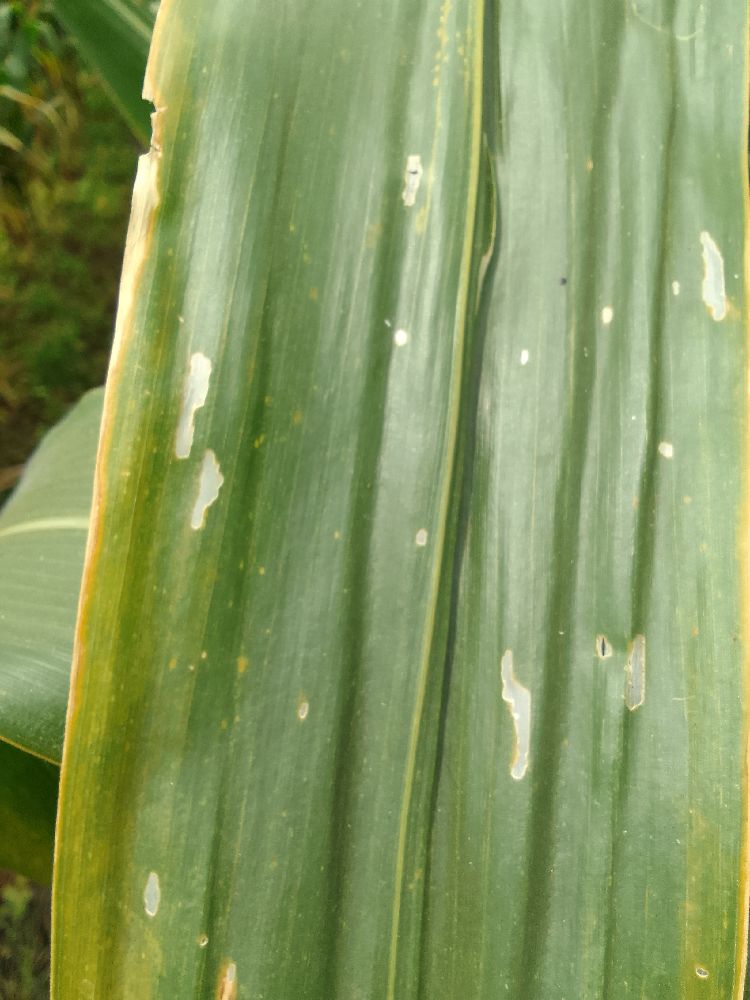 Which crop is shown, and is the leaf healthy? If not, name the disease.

maize, maize lethal necrosis
